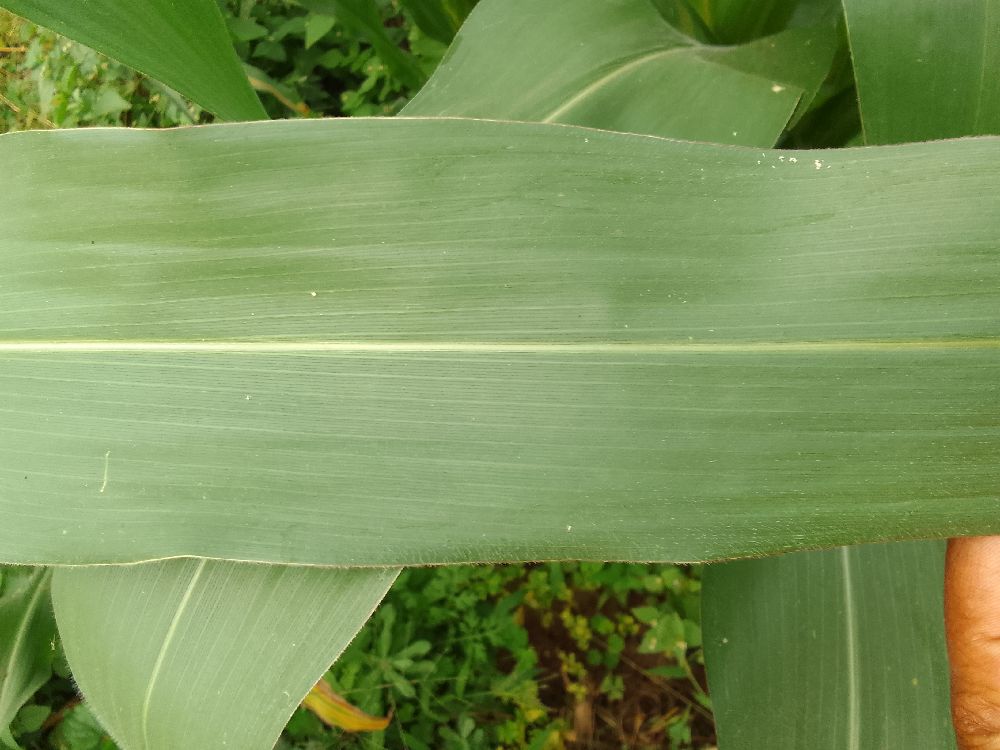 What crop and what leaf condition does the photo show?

maize, healthy
